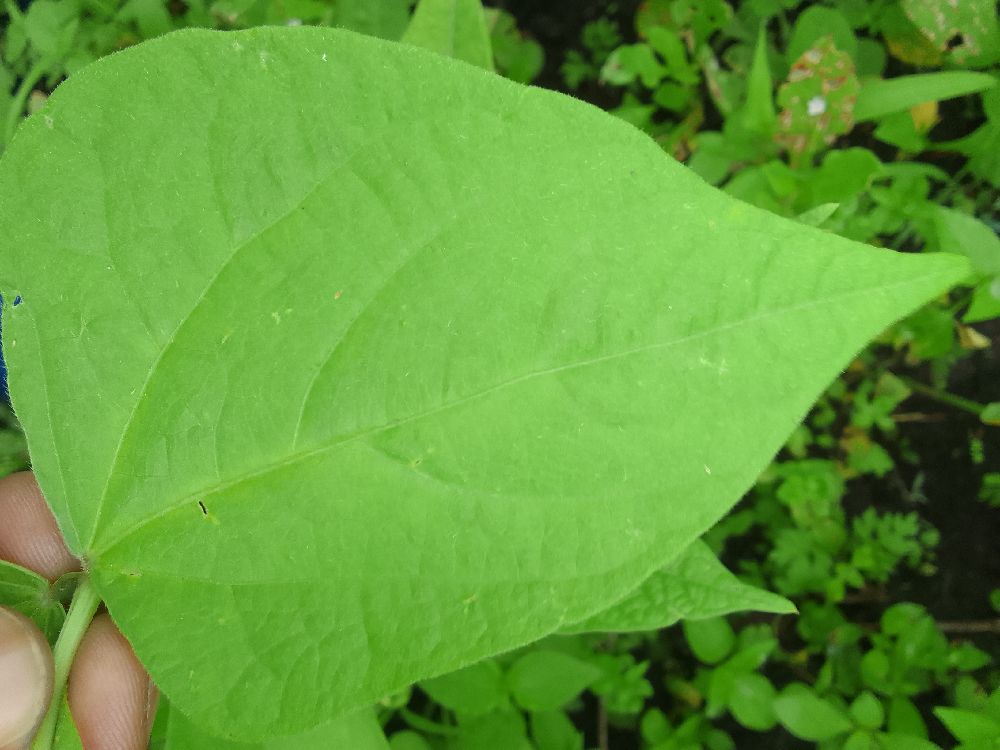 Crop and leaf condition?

common bean, healthy
